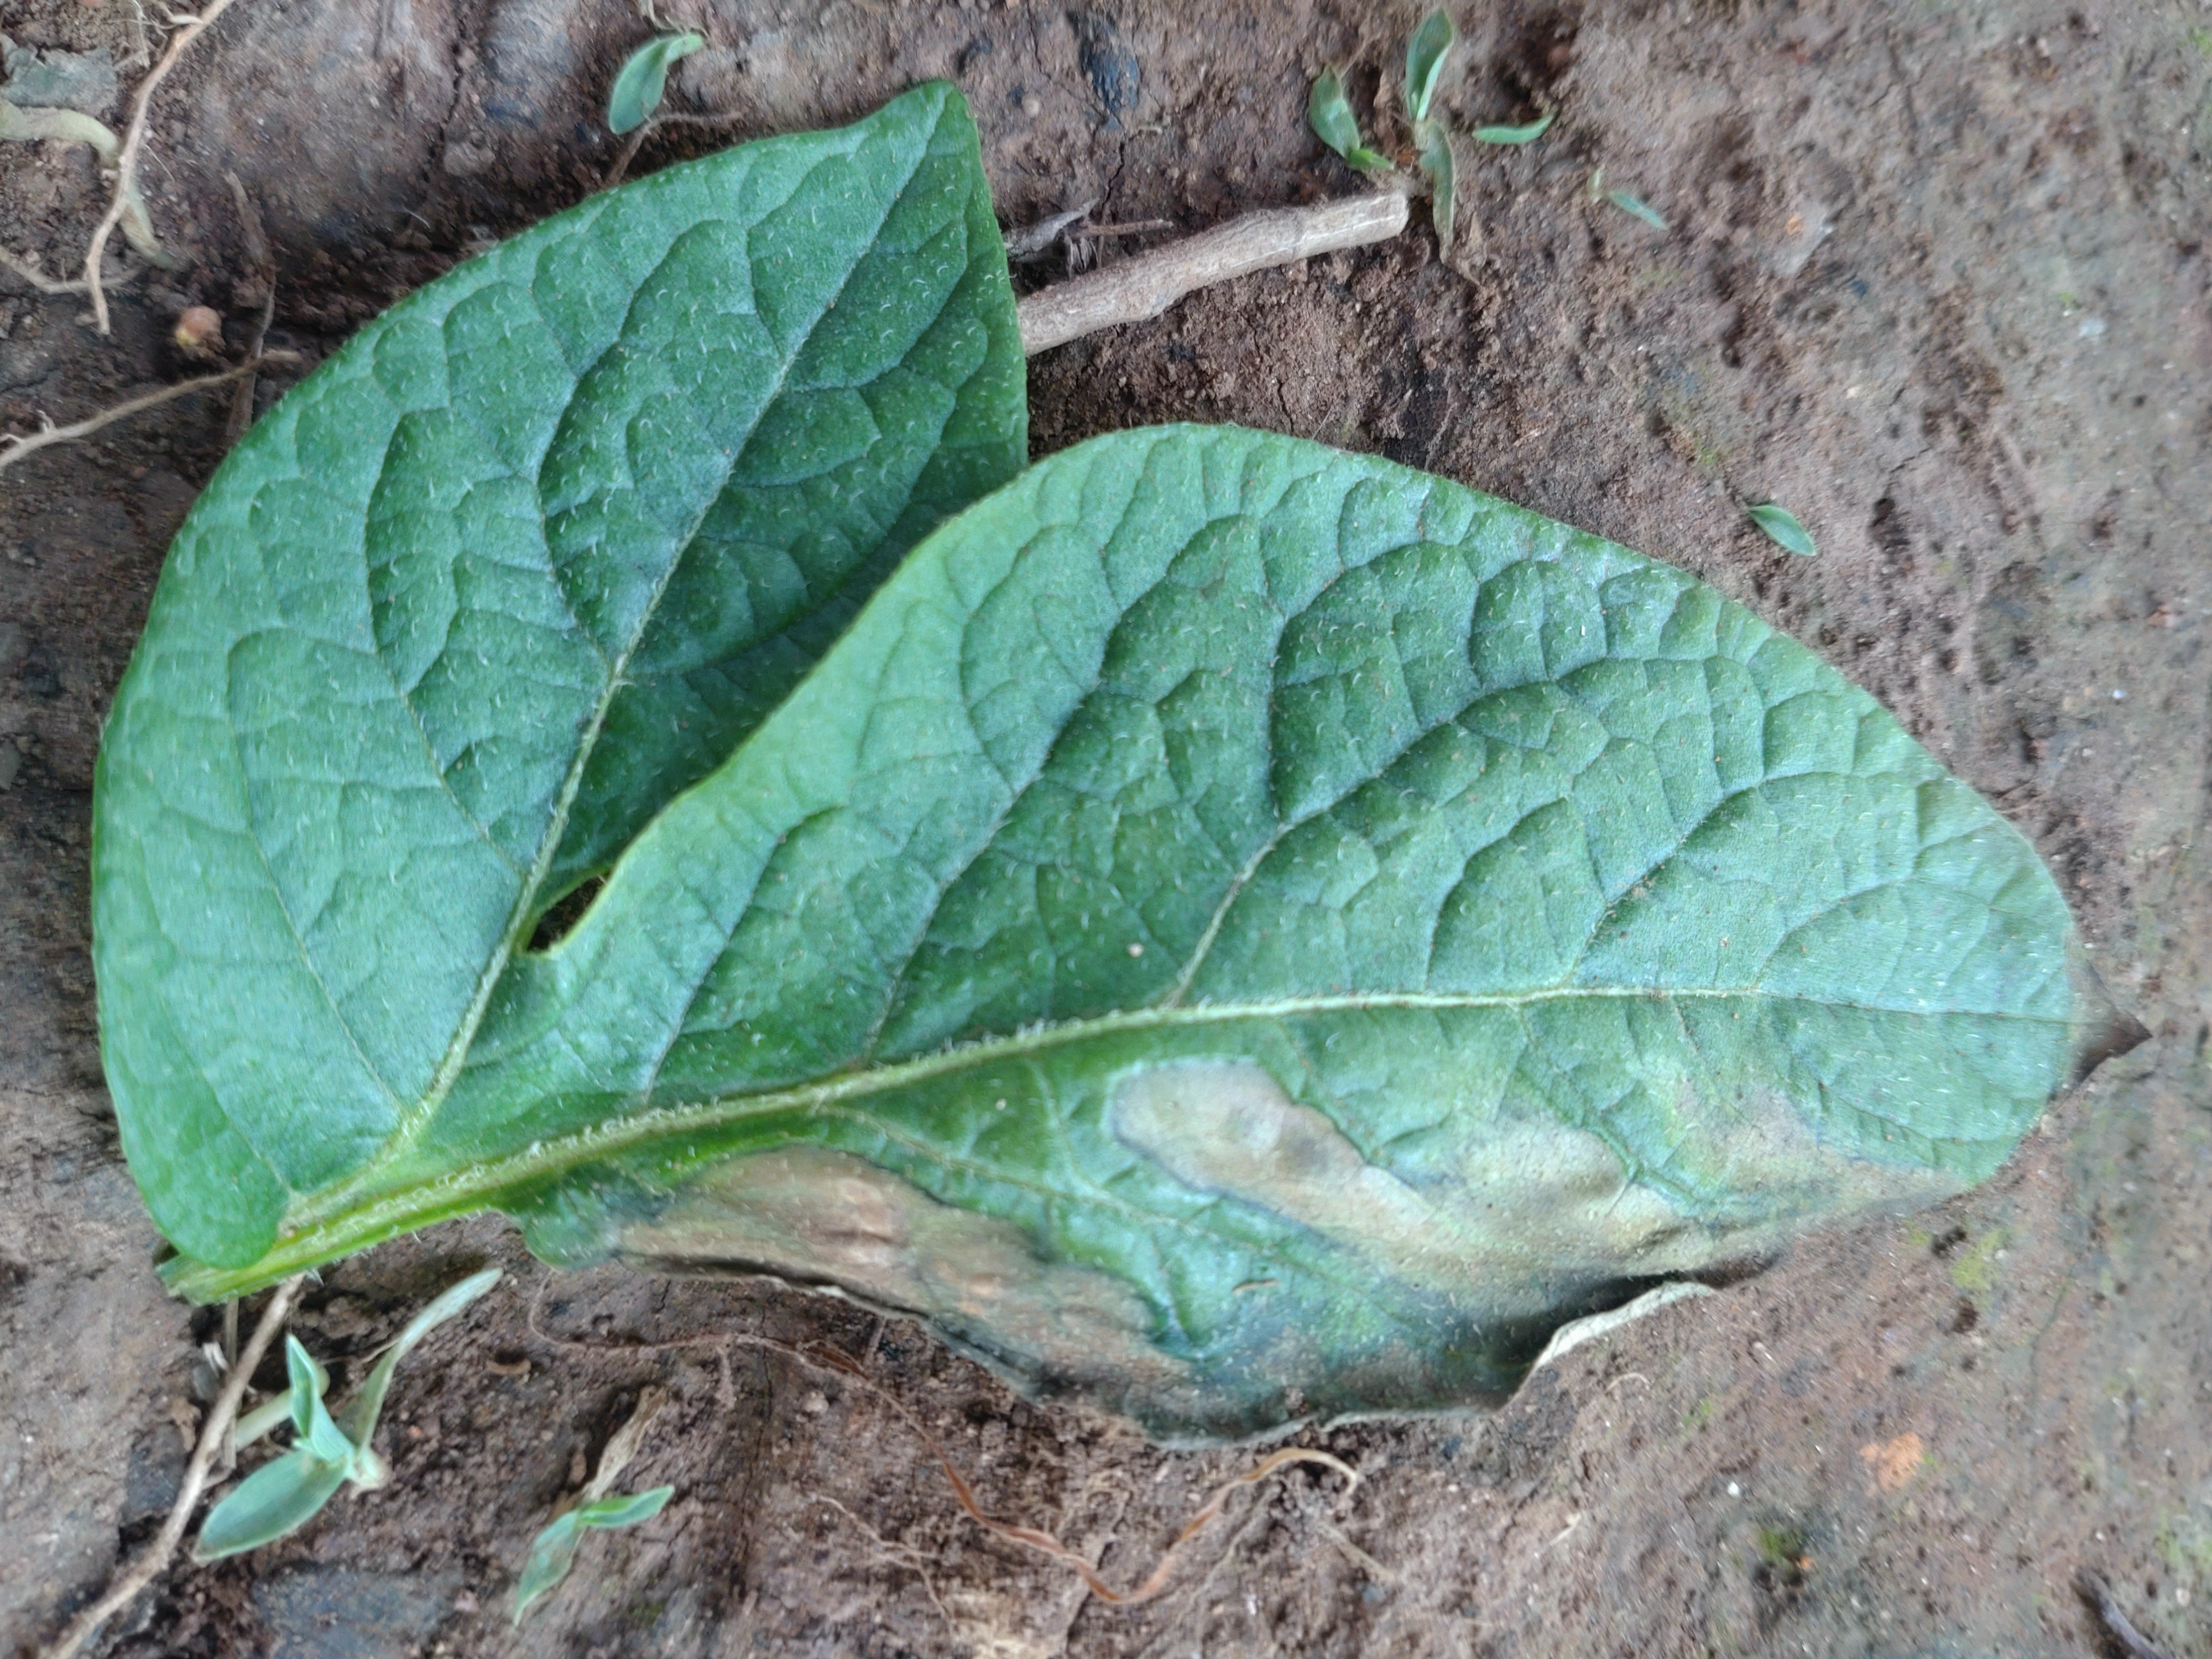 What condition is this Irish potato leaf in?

early blight
